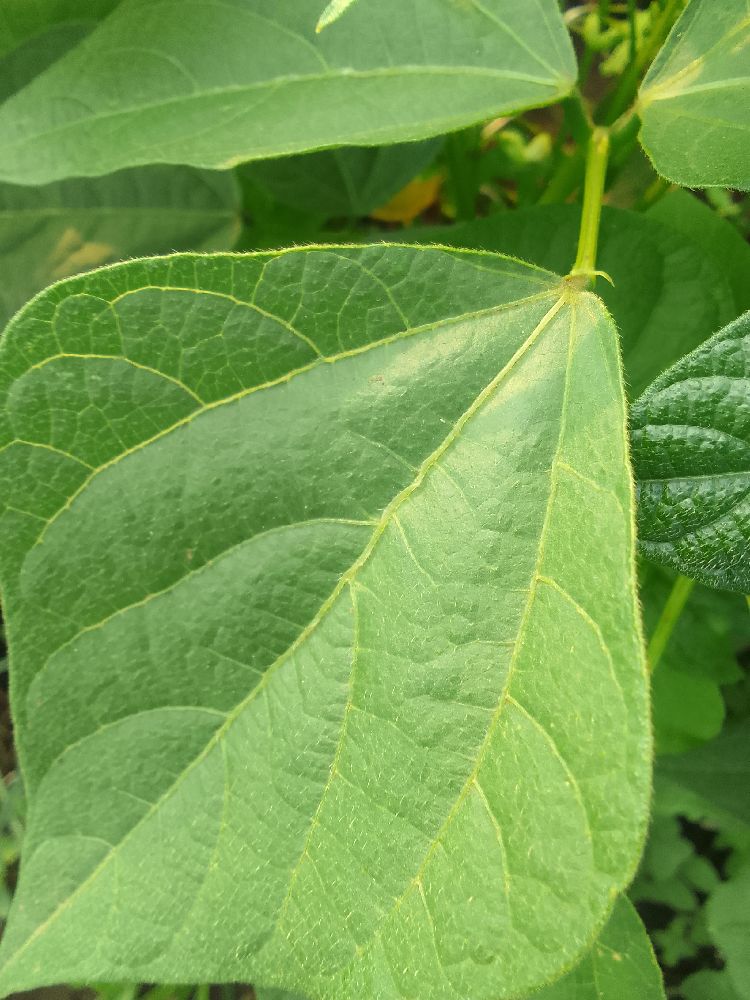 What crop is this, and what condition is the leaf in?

common bean, healthy
